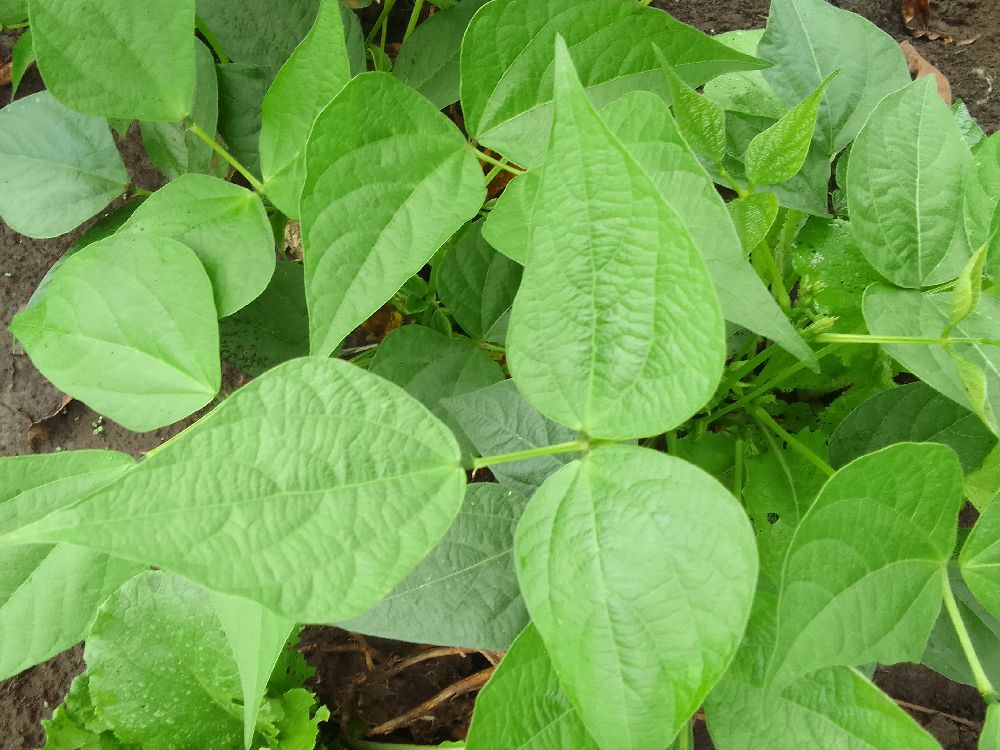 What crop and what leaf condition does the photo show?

common bean, healthy
